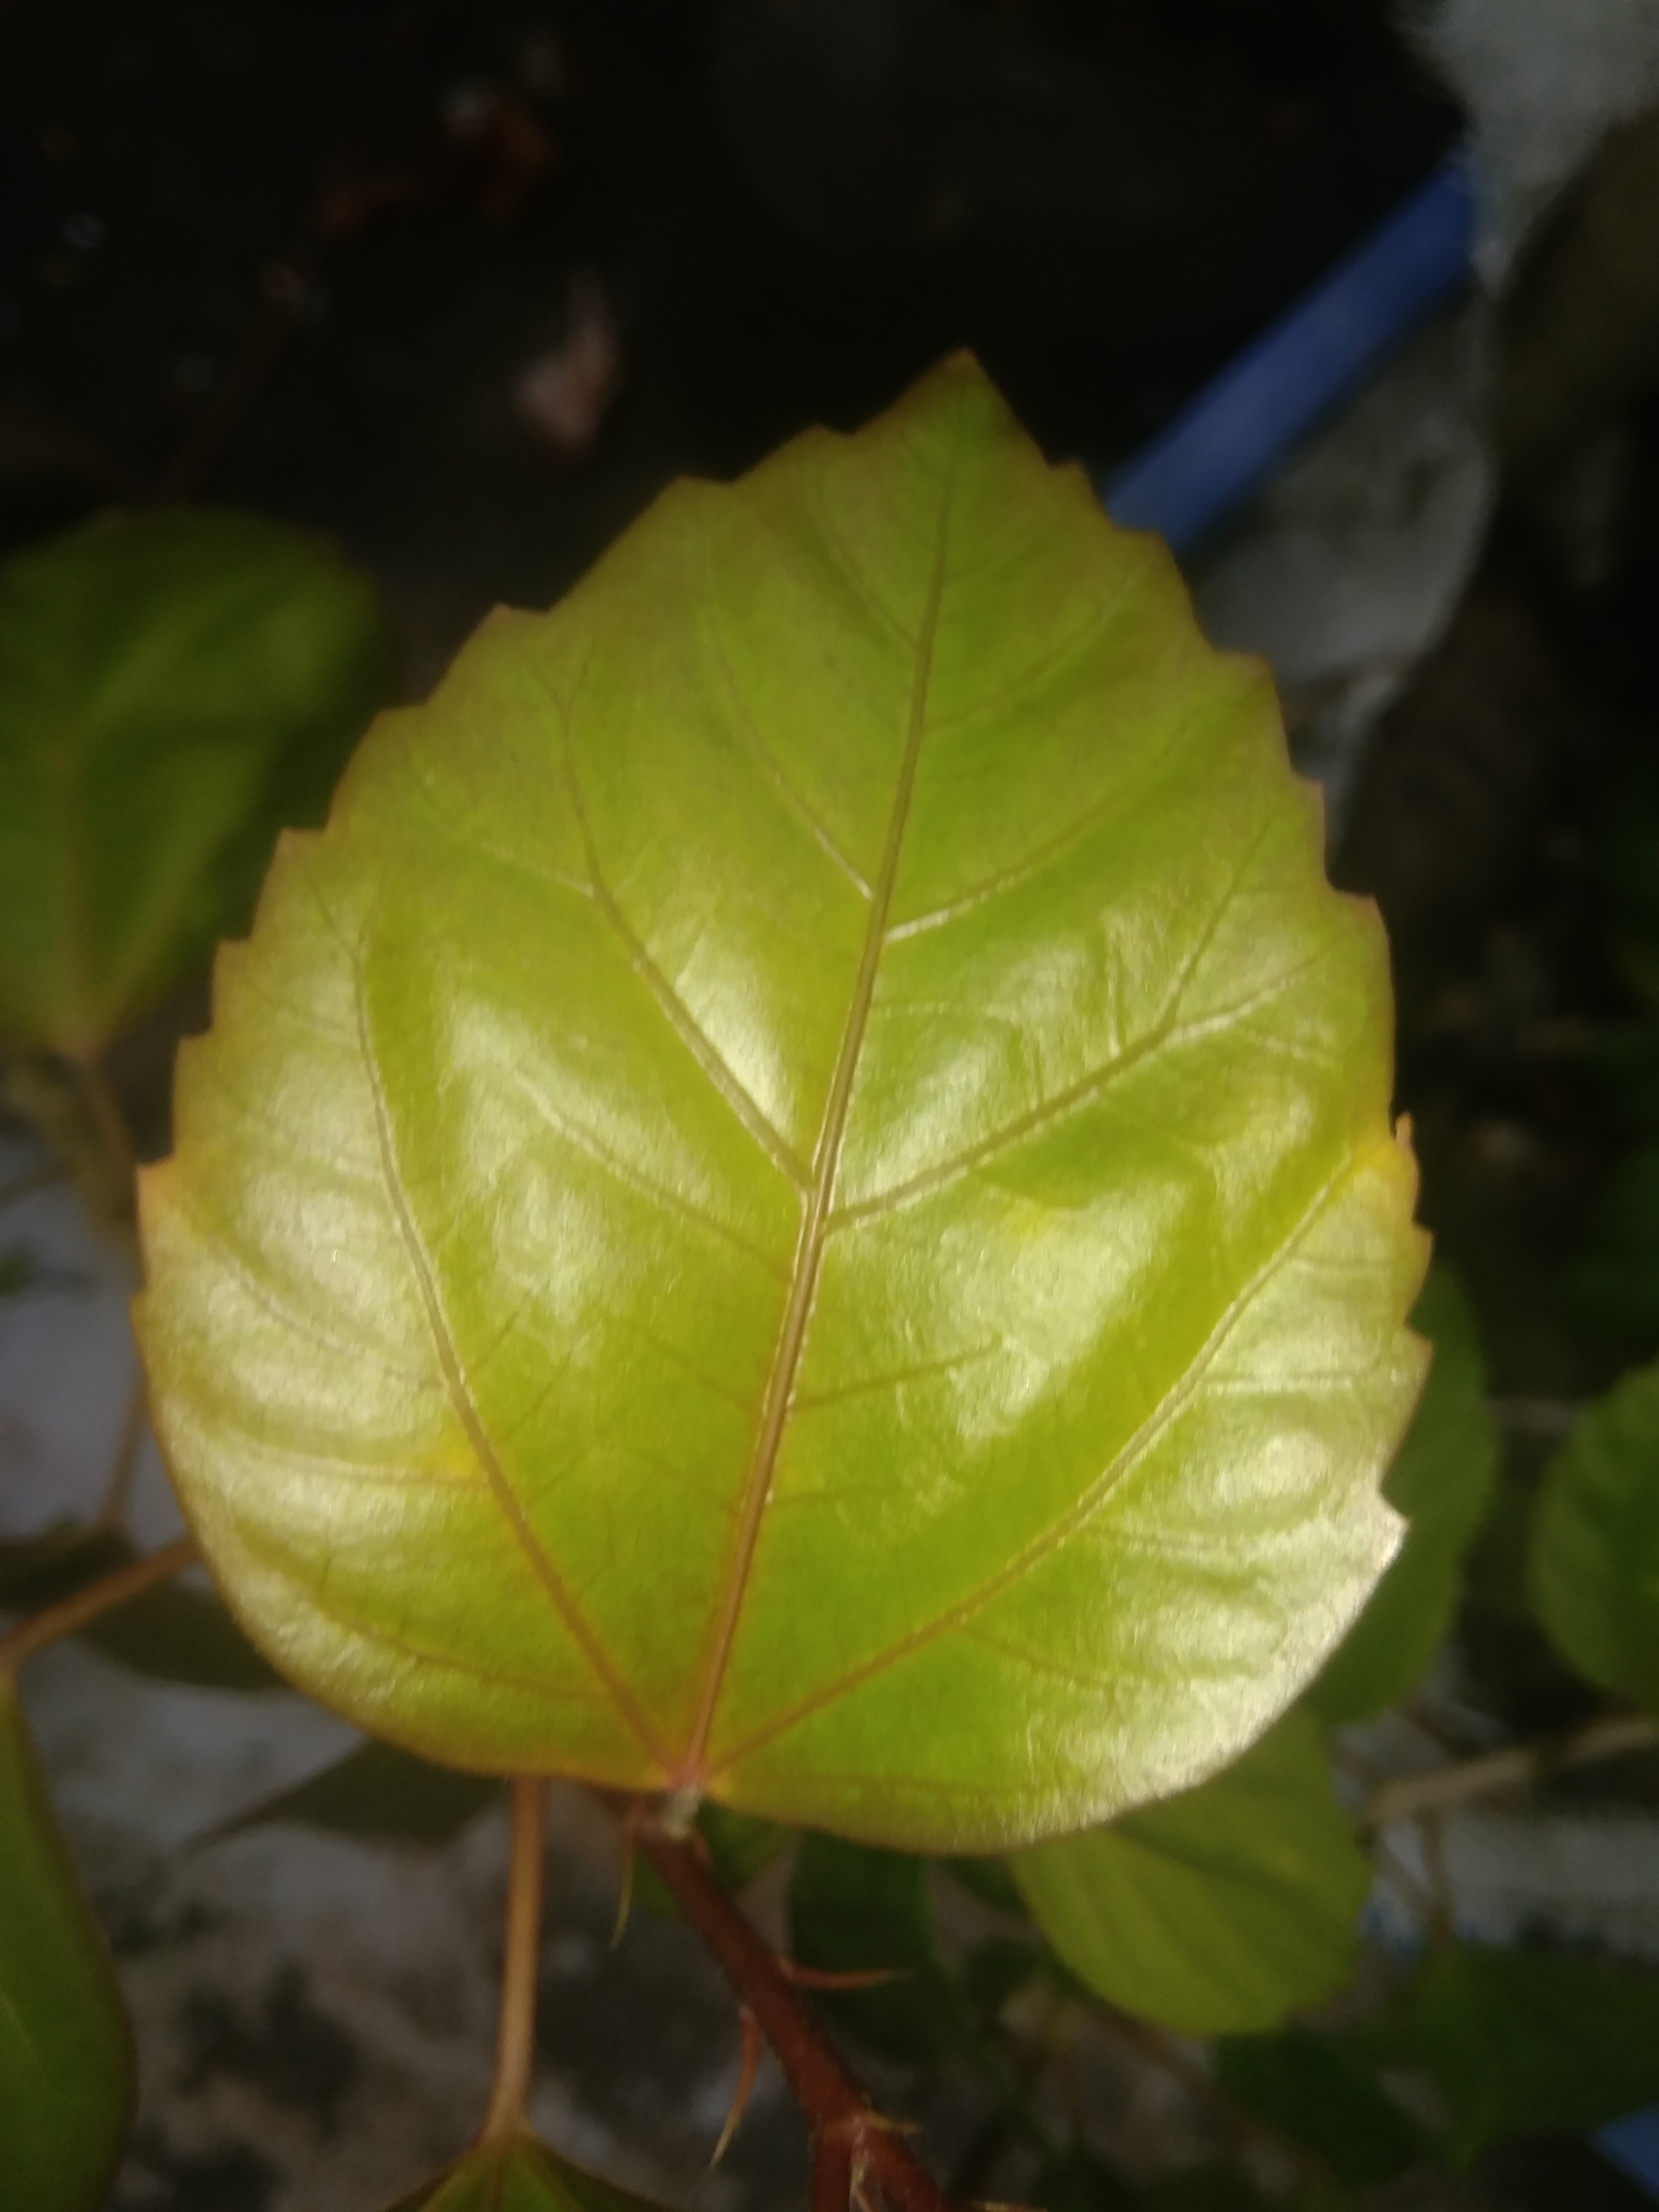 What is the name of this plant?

hibiscus
